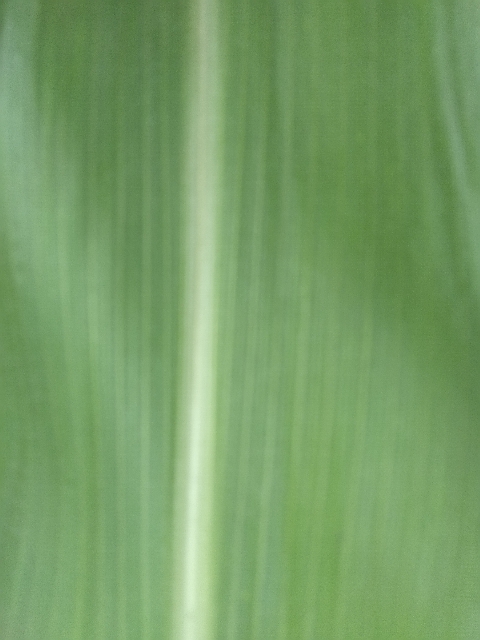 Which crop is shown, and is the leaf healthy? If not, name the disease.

maize, healthy
